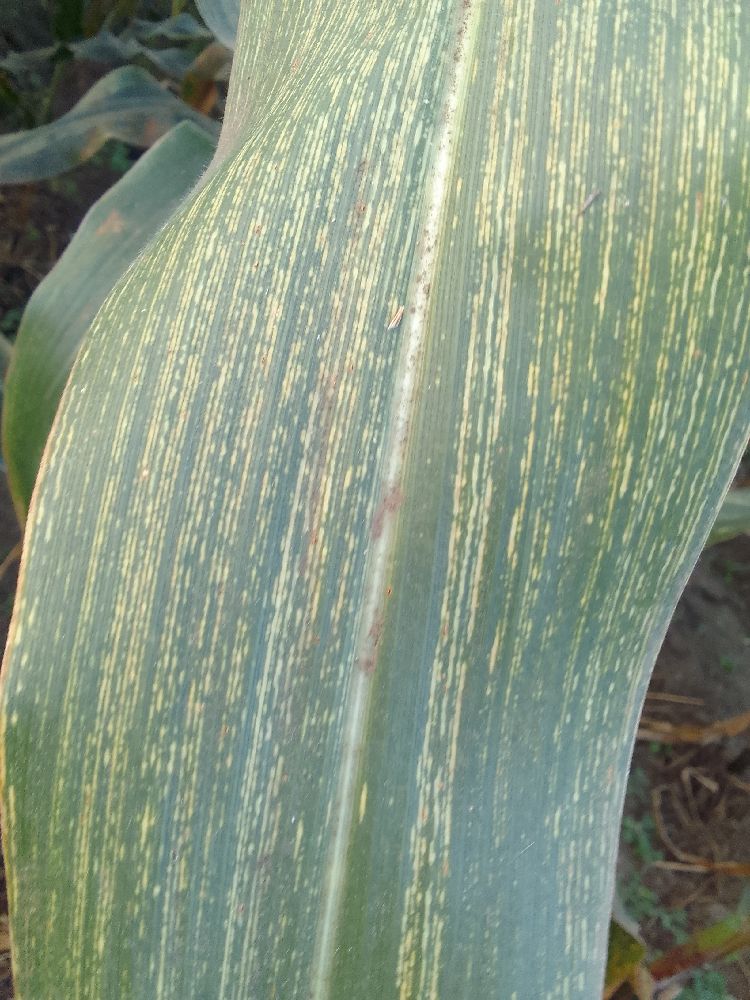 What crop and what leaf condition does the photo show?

maize, maize streak virus
